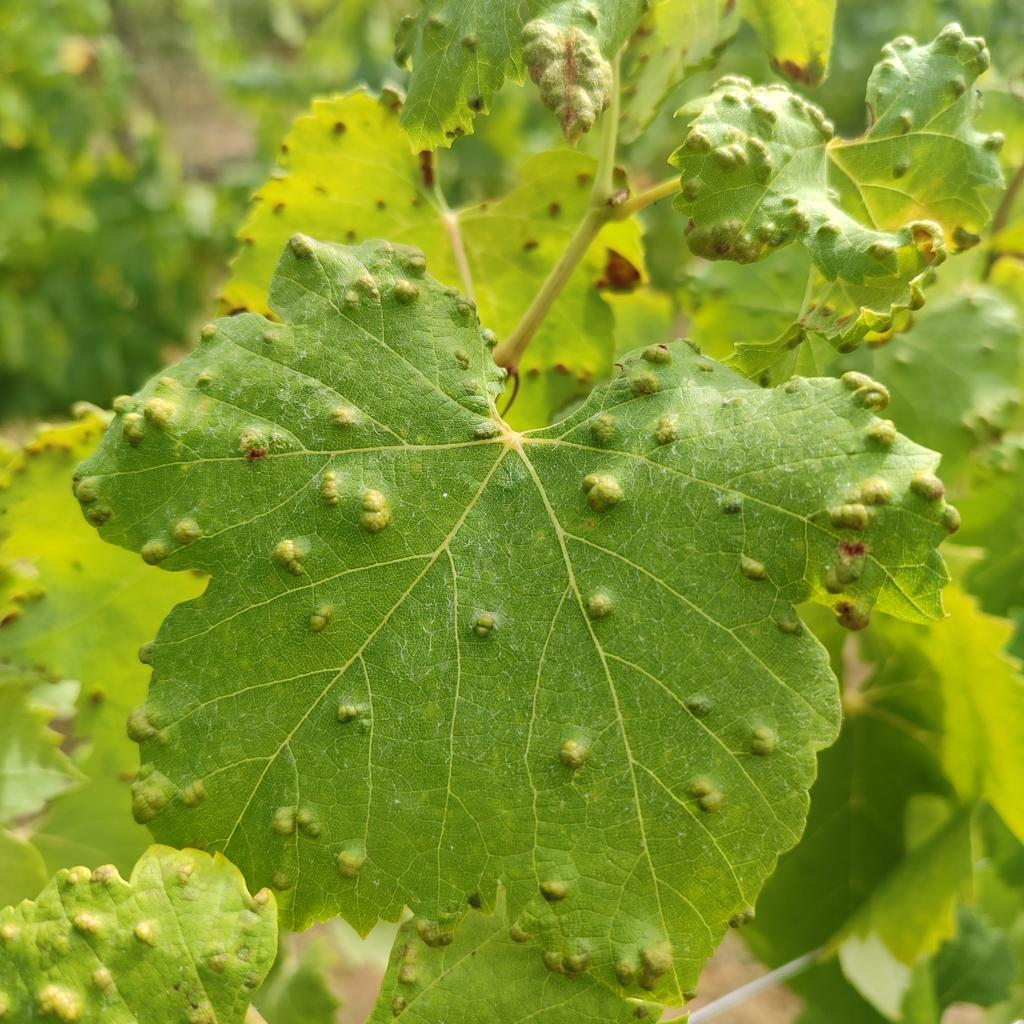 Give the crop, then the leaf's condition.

grapevine, erineum mite
